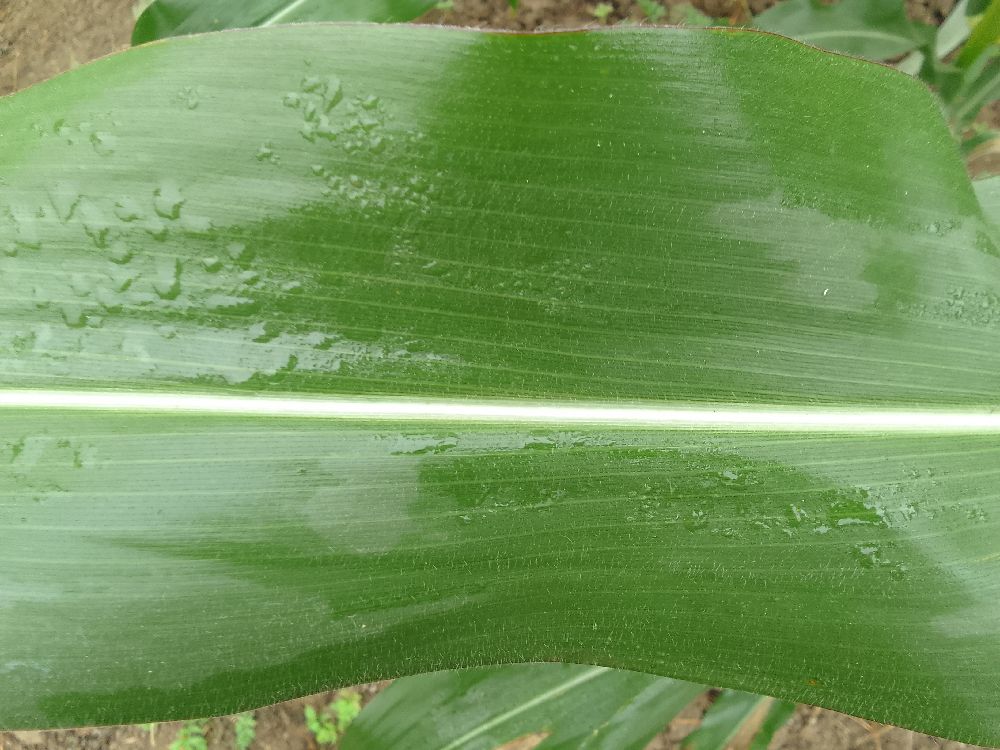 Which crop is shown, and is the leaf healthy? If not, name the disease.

maize, healthy
